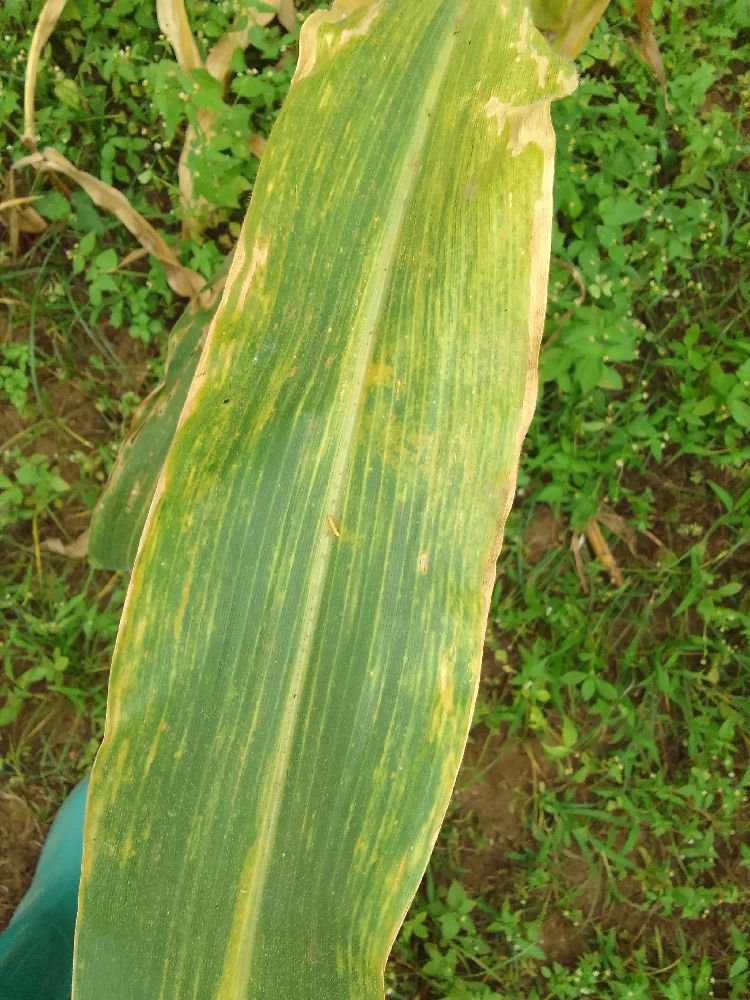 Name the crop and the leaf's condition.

maize, maize lethal necrosis
